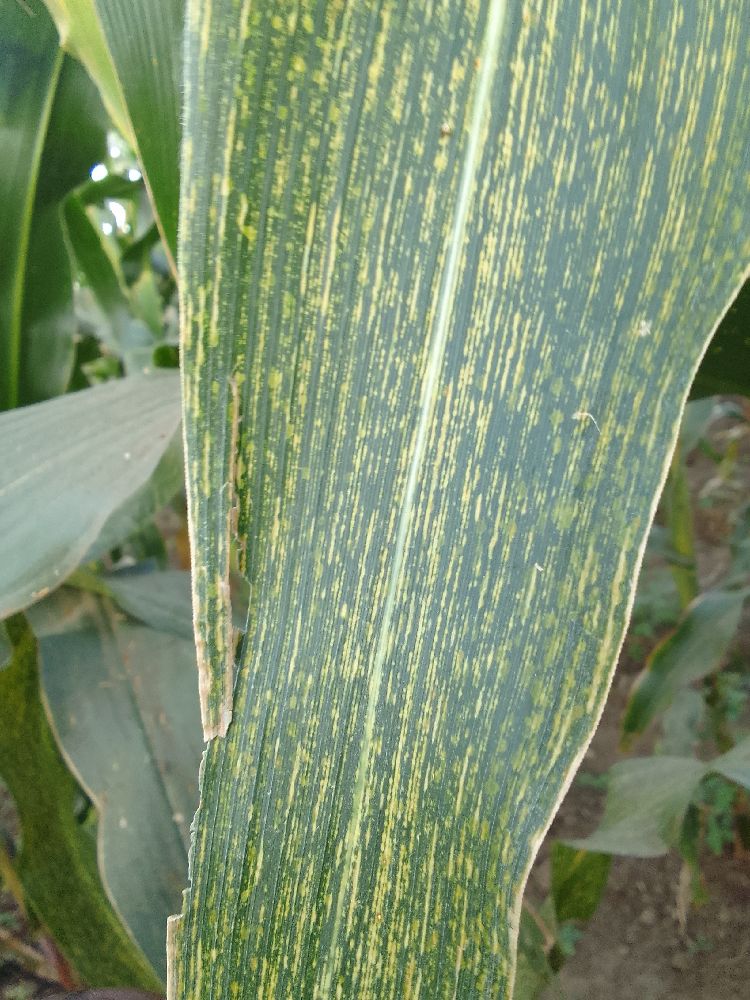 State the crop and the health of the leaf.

maize, maize streak virus
